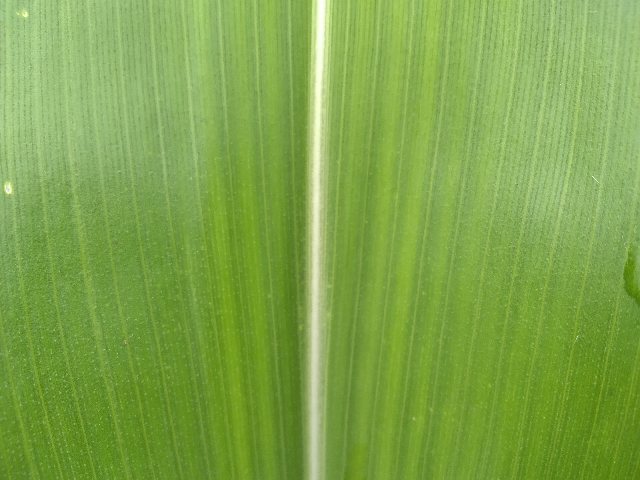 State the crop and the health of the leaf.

maize, healthy
